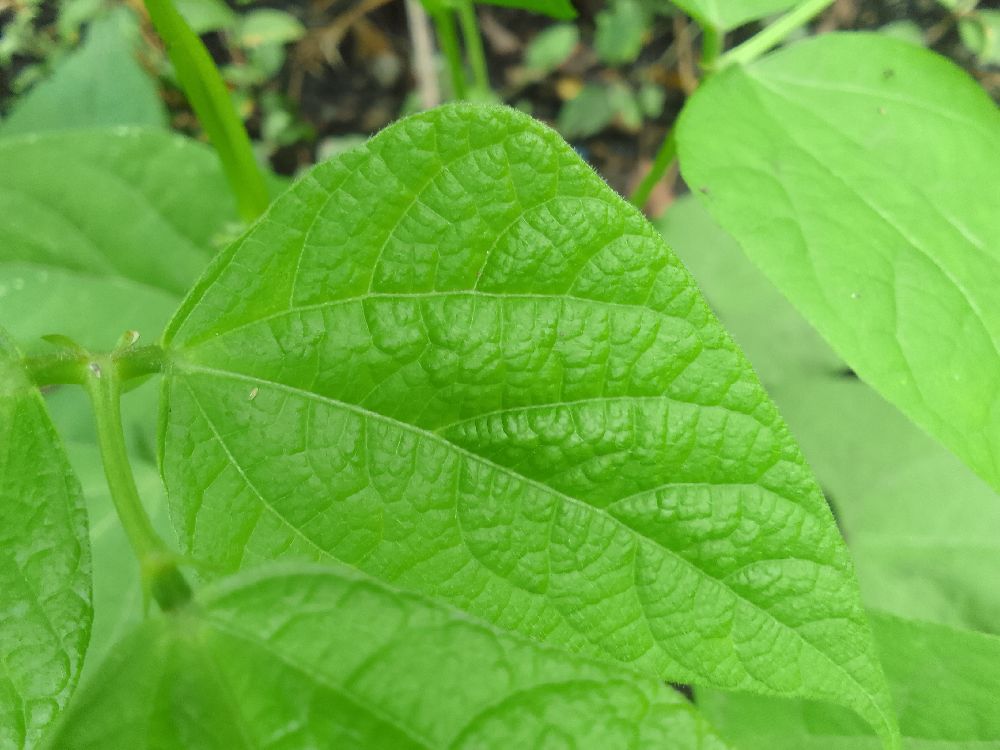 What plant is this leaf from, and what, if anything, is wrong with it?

common bean, healthy
